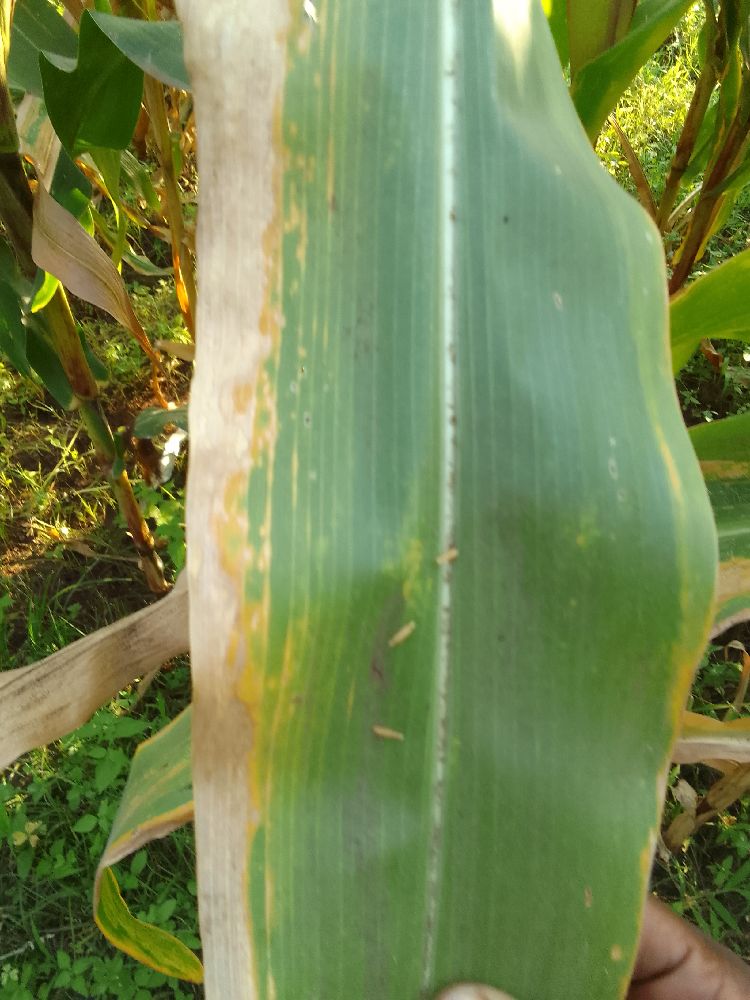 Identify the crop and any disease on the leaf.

maize, maize lethal necrosis
